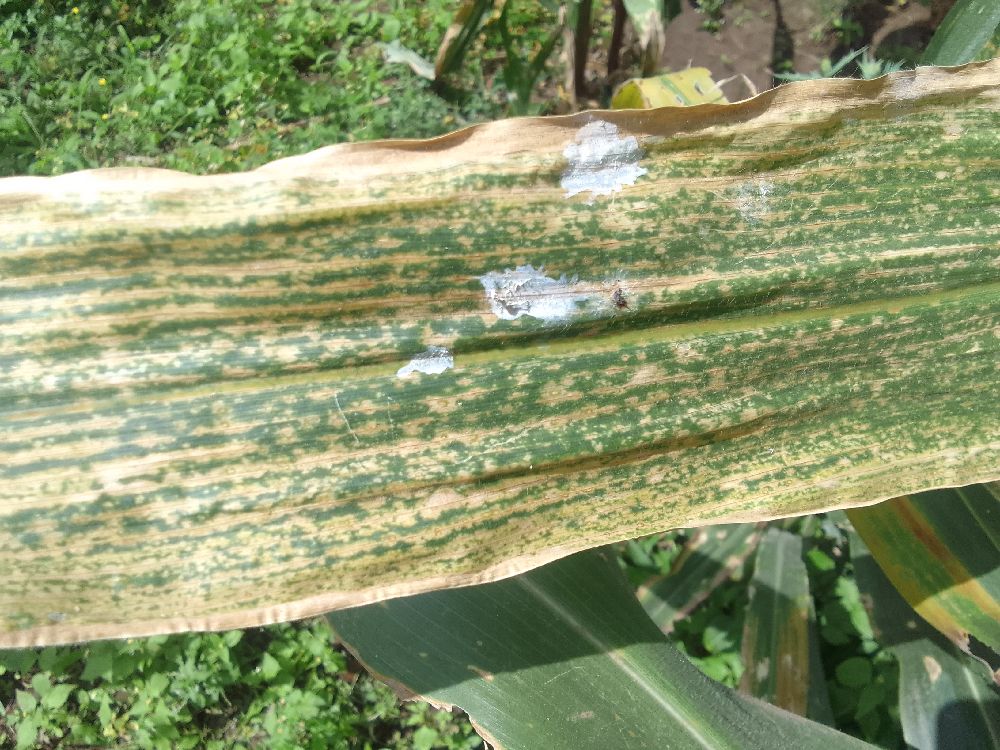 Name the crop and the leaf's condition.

maize, maize lethal necrosis
